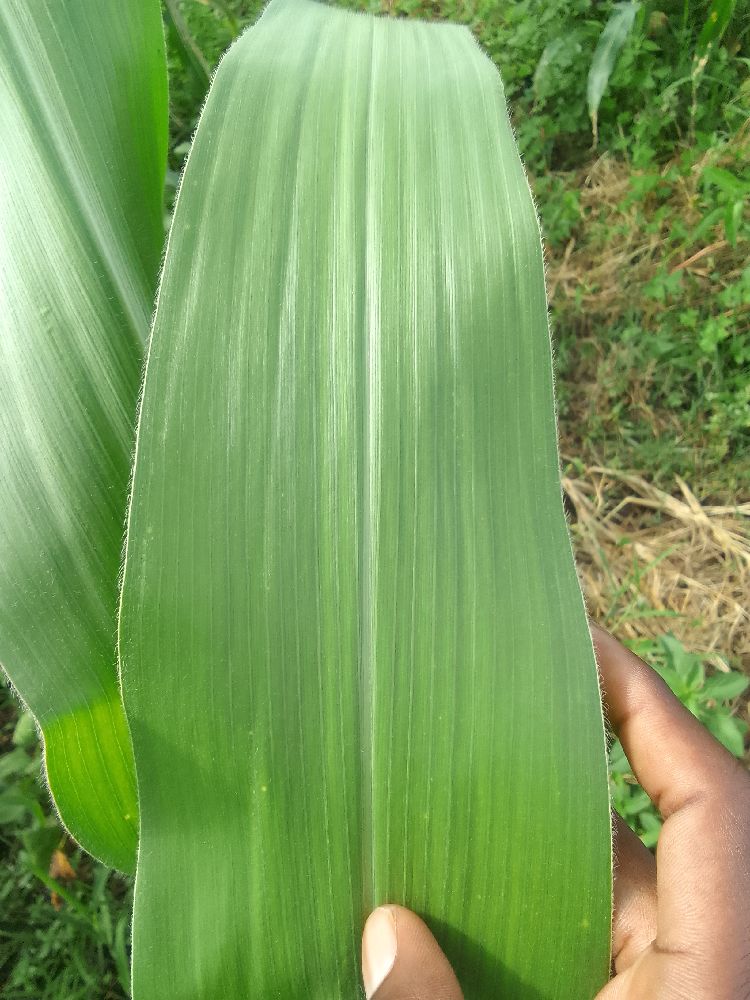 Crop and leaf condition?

maize, healthy
